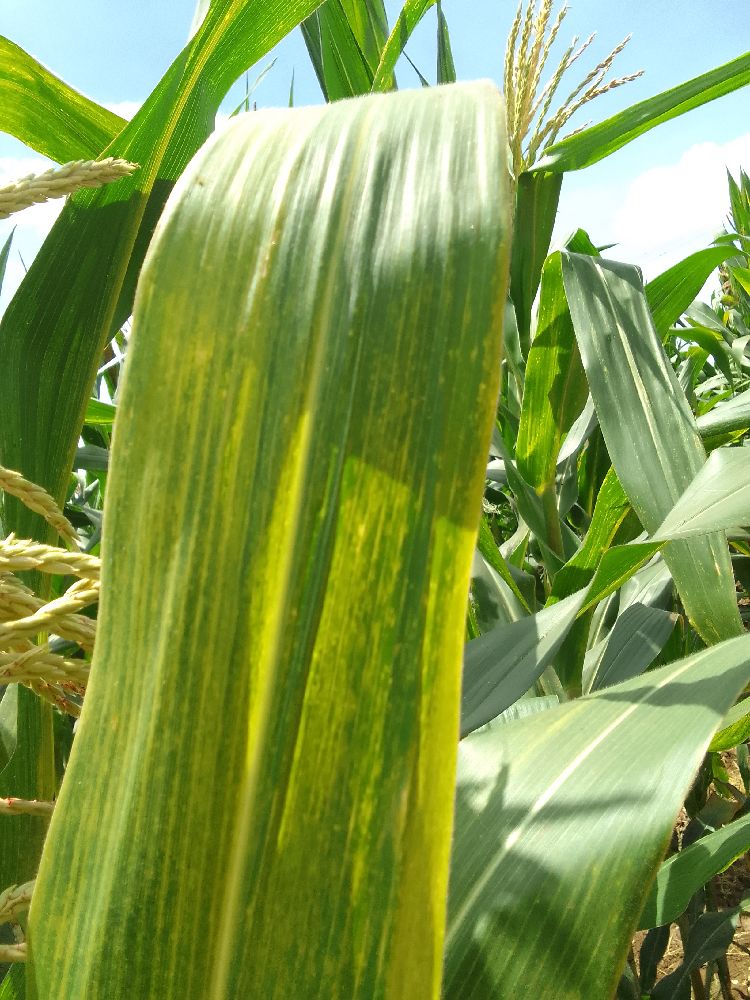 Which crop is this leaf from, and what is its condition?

maize, maize lethal necrosis
